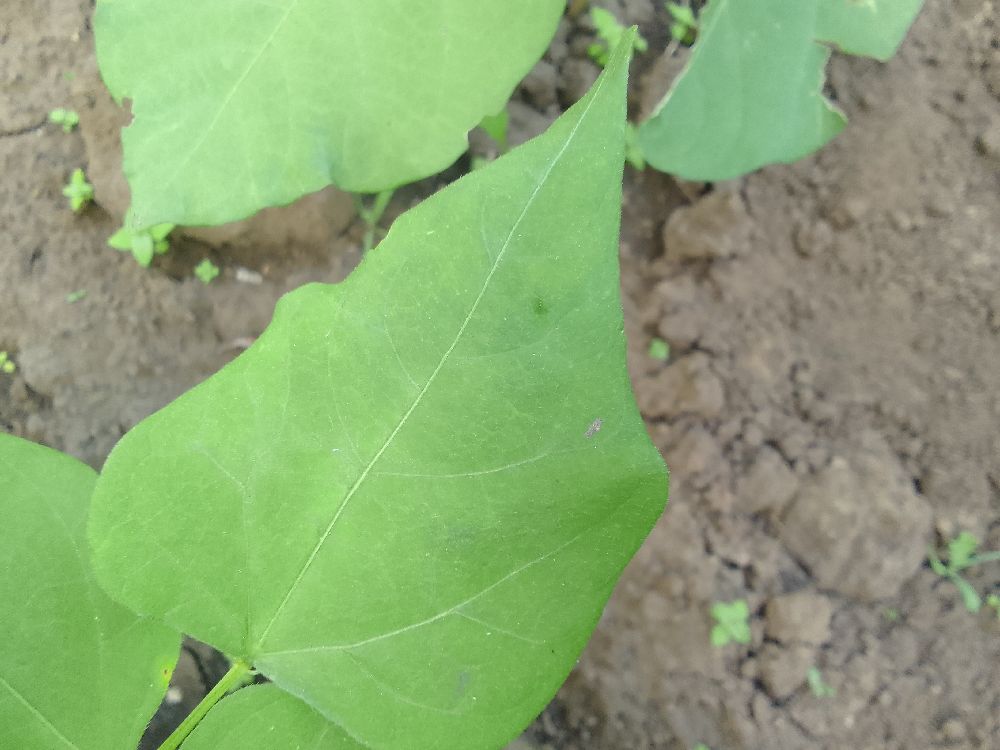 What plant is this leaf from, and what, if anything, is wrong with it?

common bean, healthy
